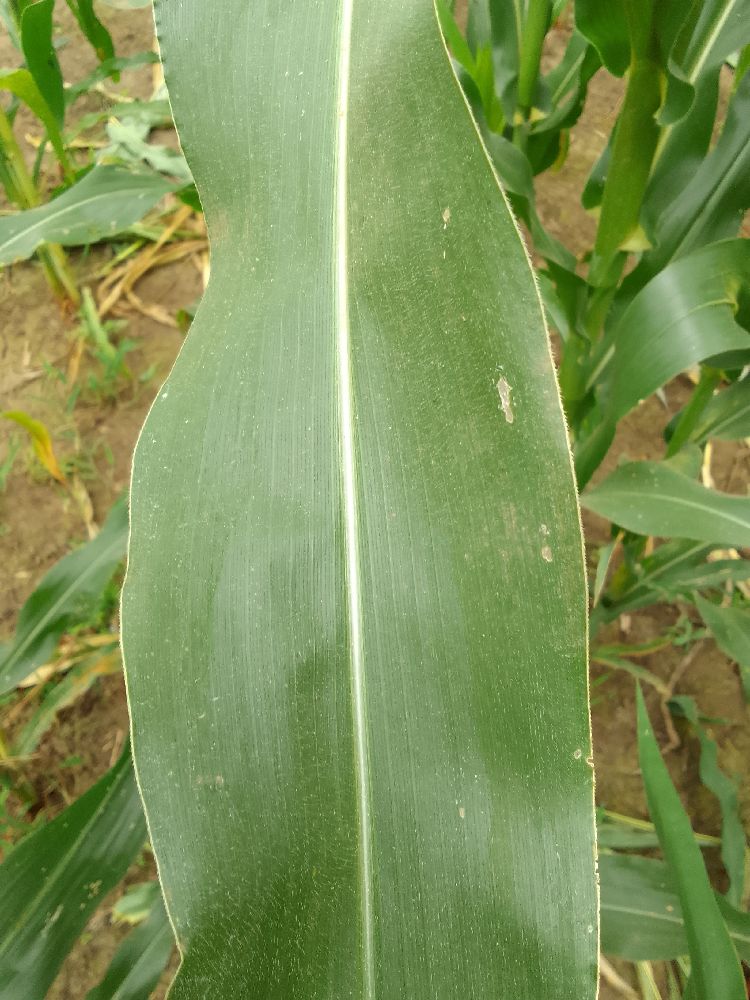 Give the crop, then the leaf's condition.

maize, healthy
